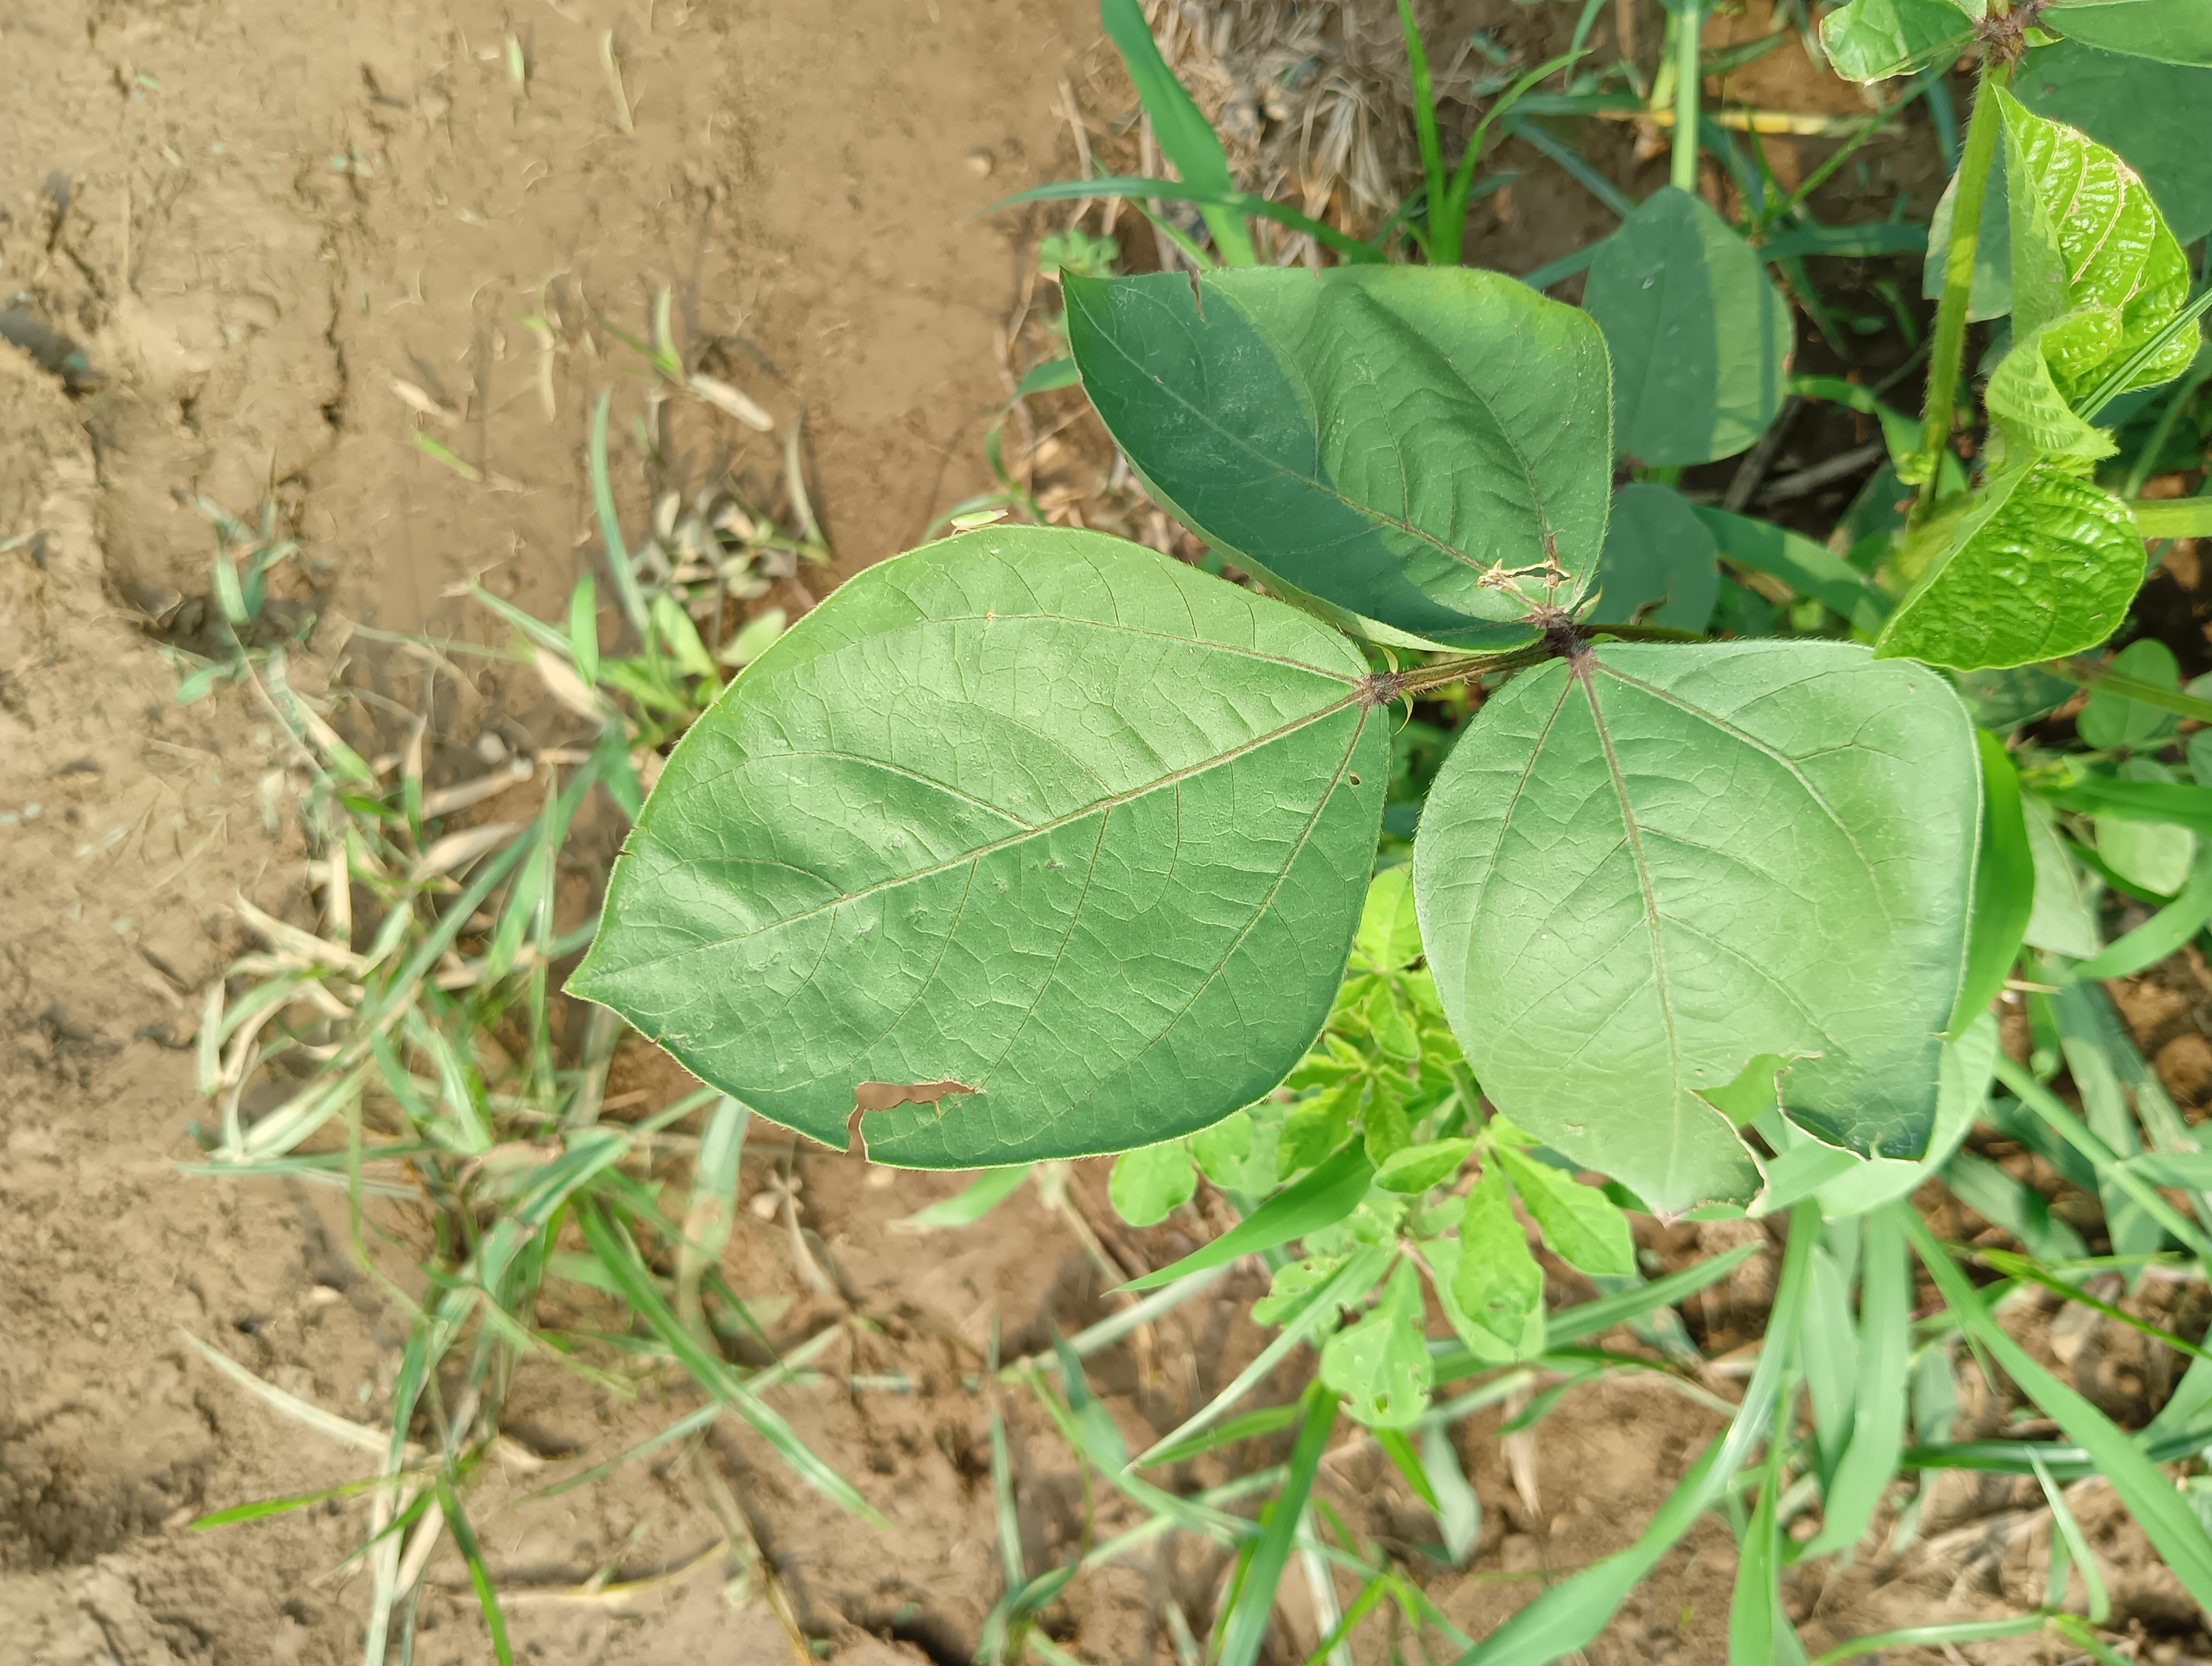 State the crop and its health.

mungbean, healthy
